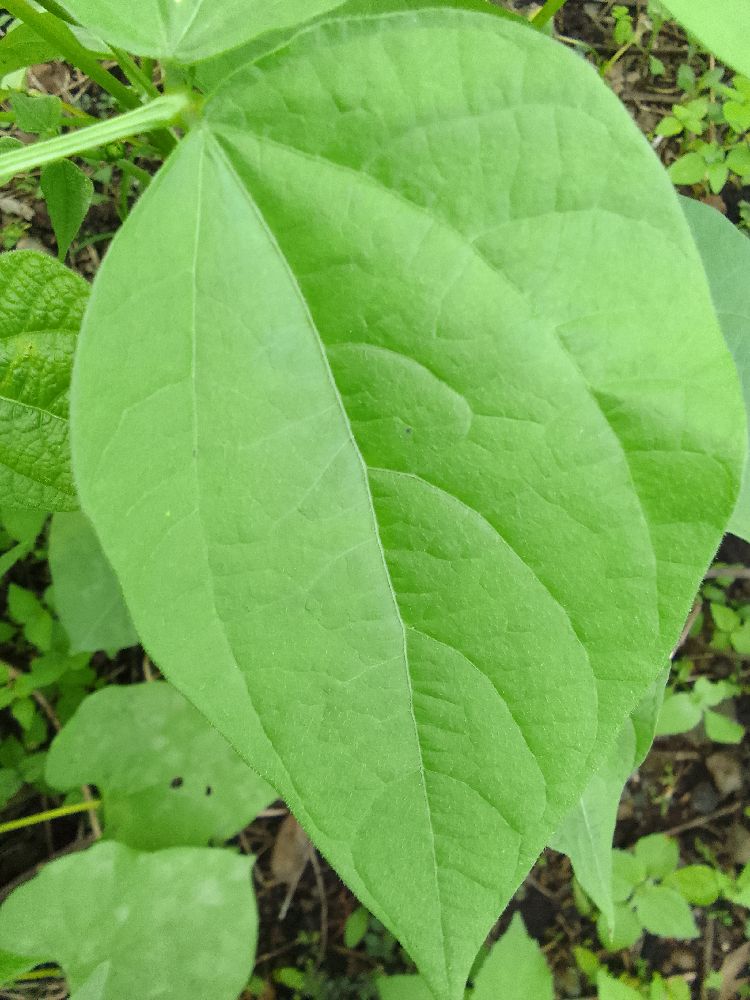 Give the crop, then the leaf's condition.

common bean, healthy
